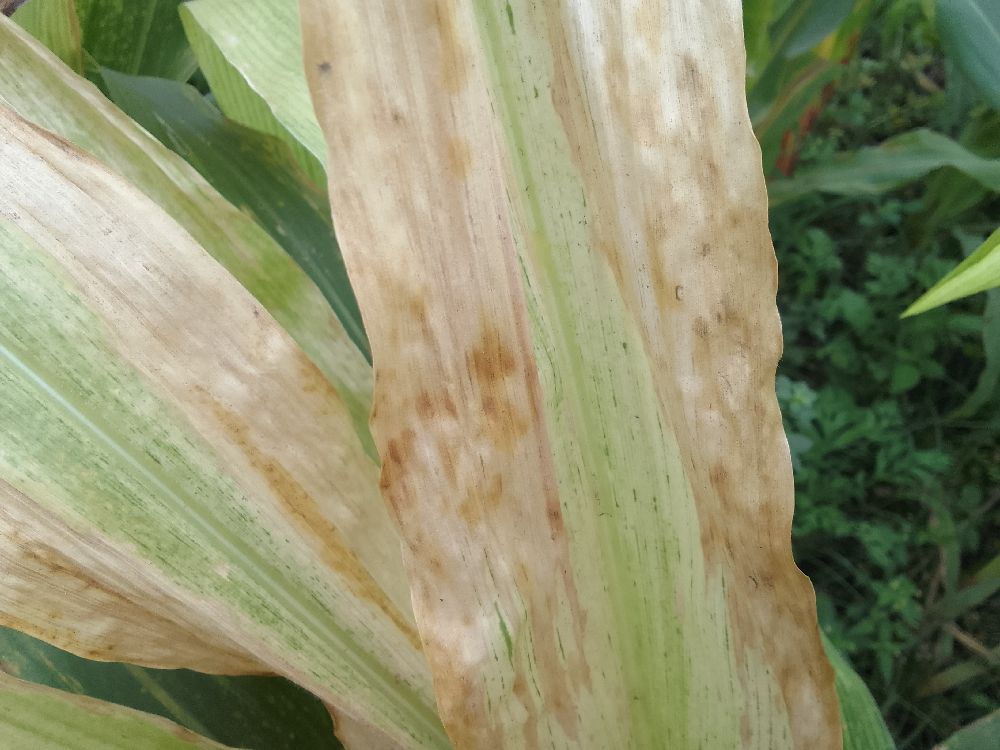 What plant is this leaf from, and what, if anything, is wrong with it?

maize, maize lethal necrosis
